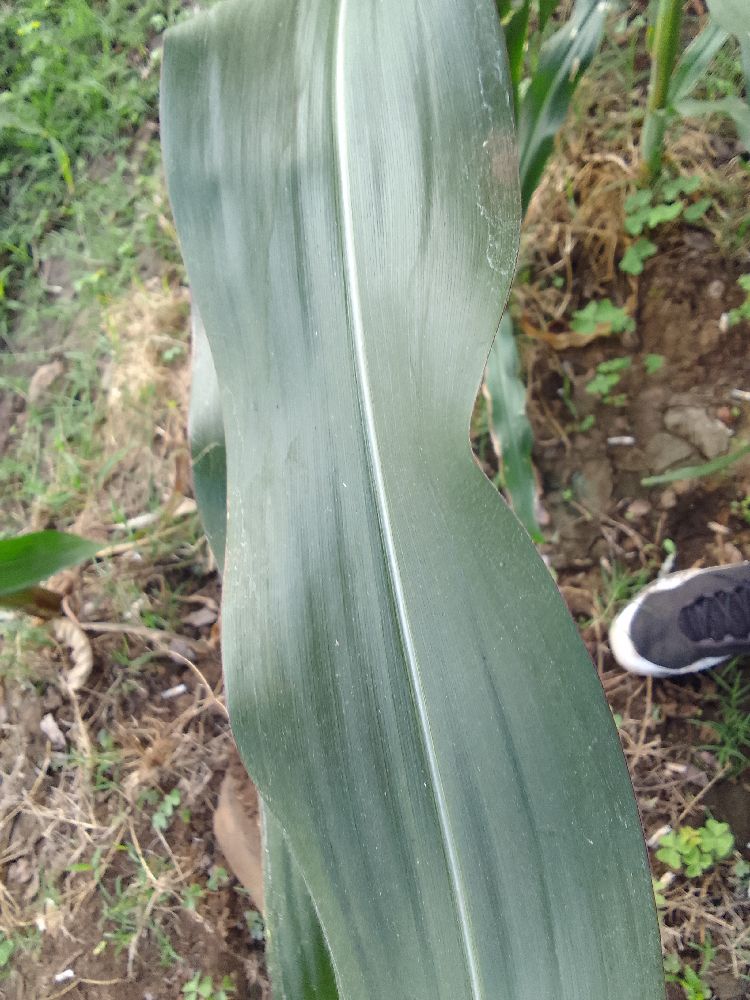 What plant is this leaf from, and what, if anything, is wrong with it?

maize, healthy
